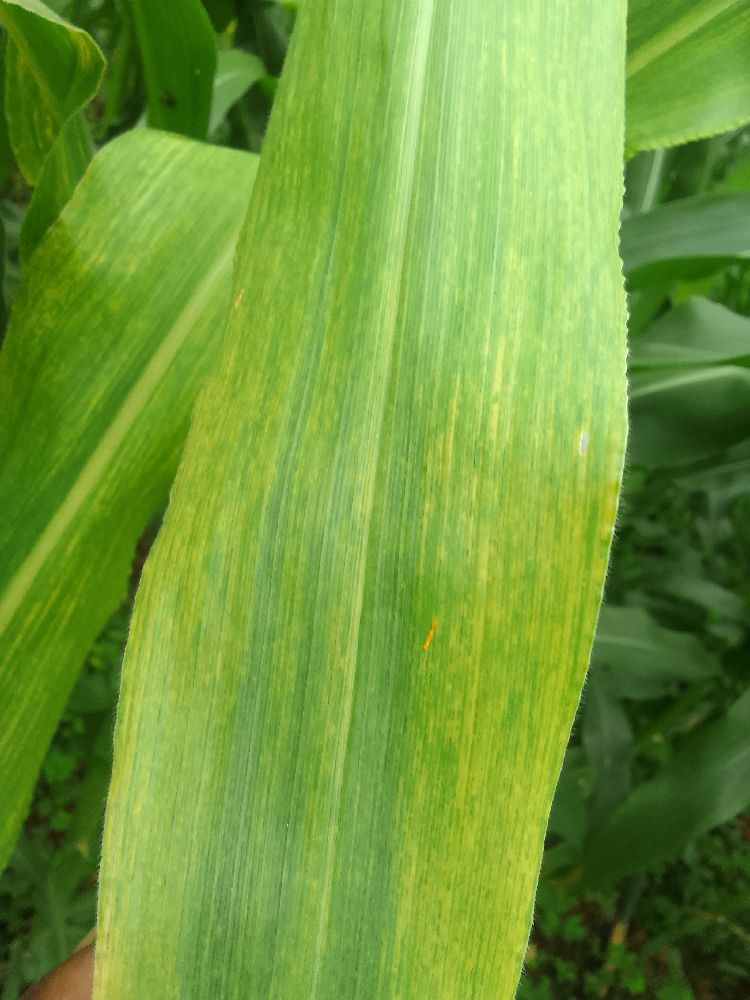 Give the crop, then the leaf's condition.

maize, maize lethal necrosis
